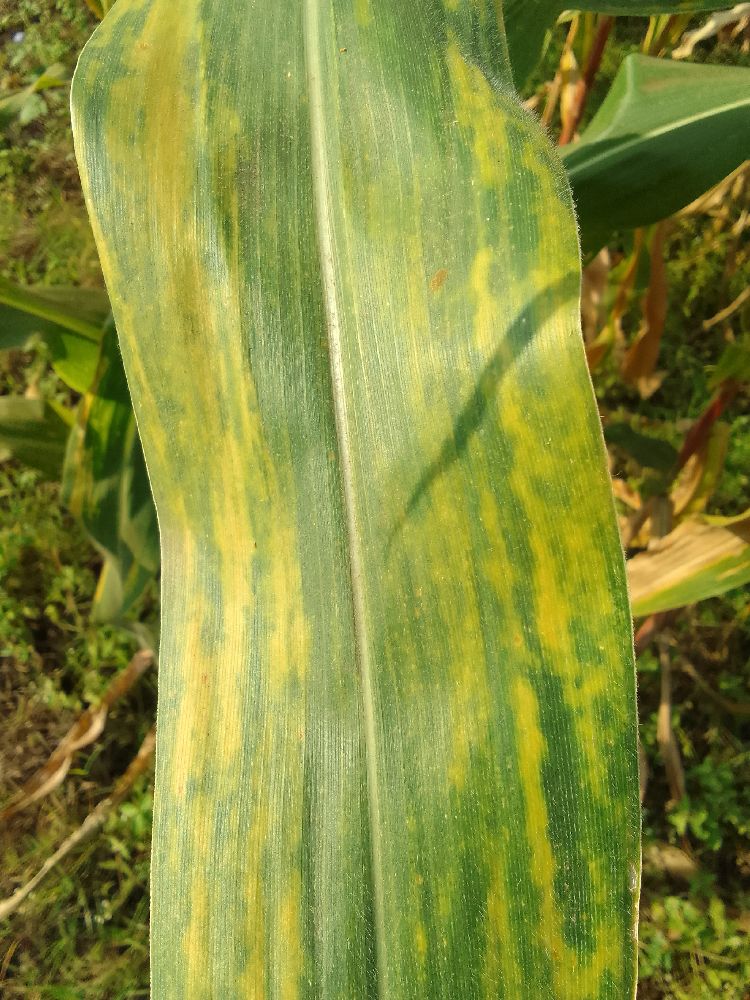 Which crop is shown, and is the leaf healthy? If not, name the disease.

maize, maize lethal necrosis
